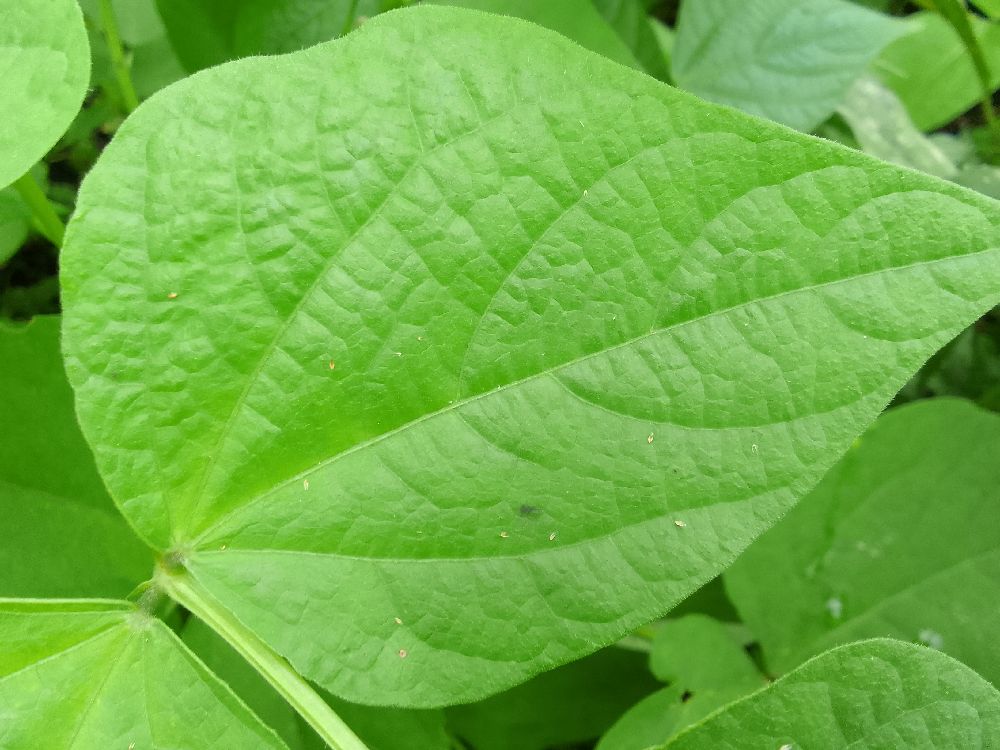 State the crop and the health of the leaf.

common bean, healthy
